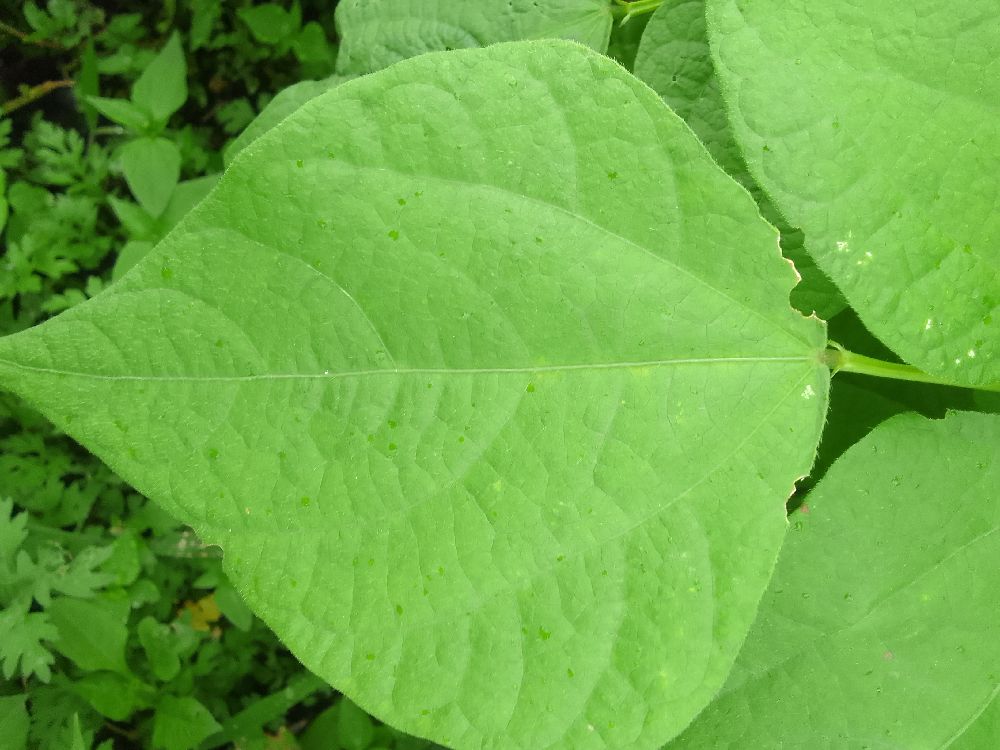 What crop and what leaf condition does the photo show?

common bean, healthy
